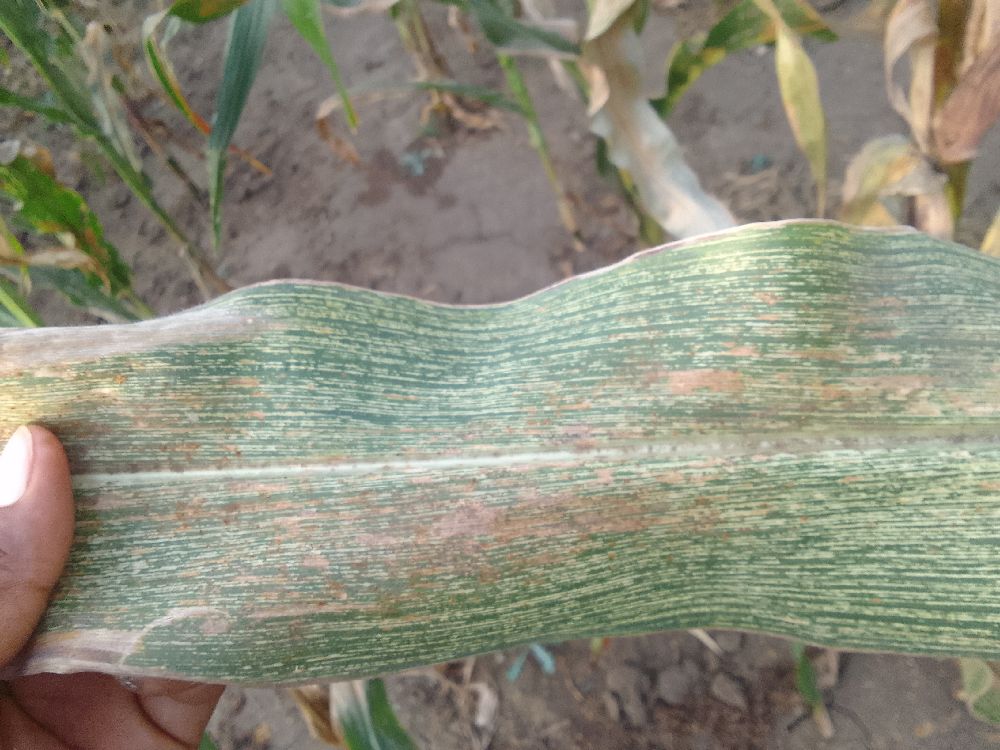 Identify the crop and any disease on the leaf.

maize, maize streak virus
